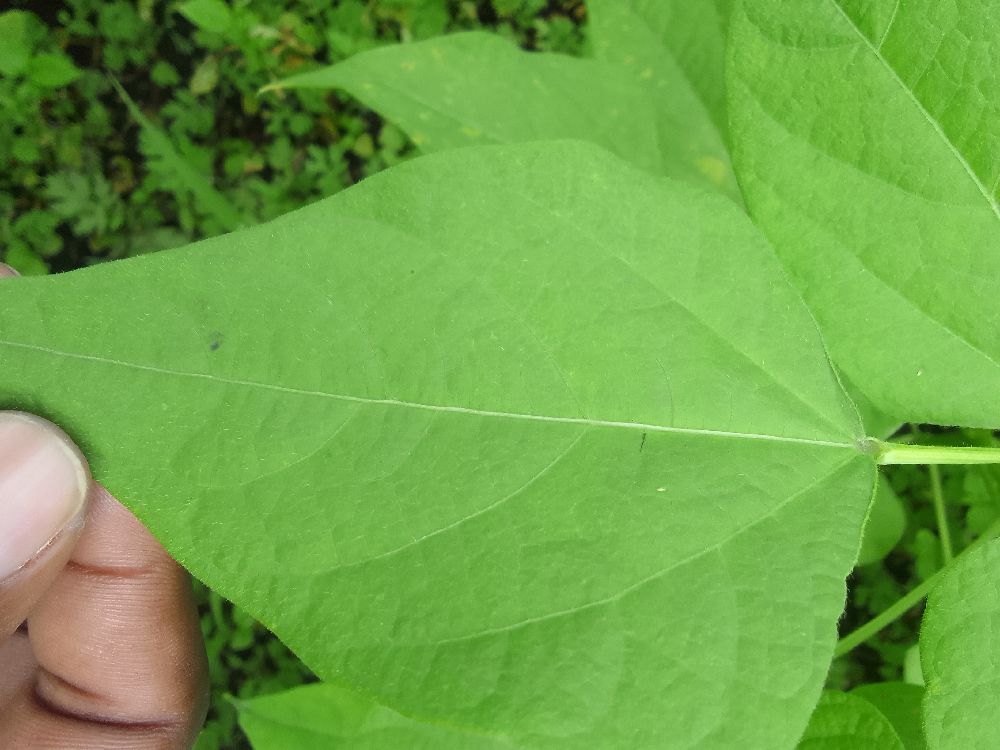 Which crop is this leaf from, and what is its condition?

common bean, healthy
